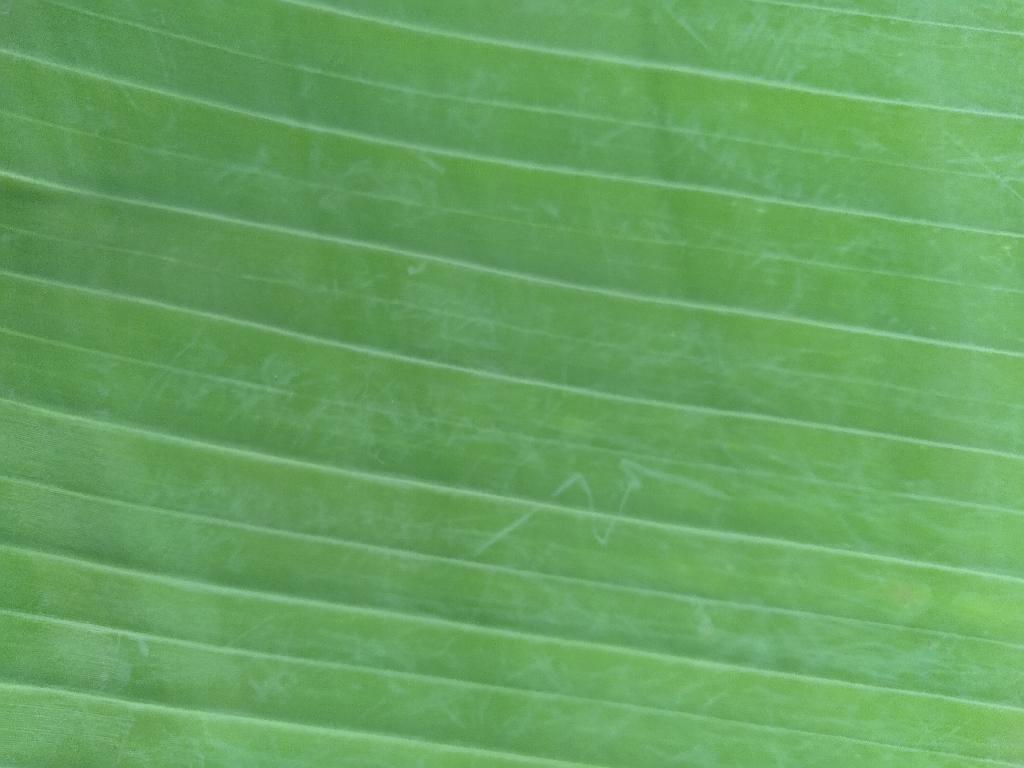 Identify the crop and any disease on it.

banana, healthy
